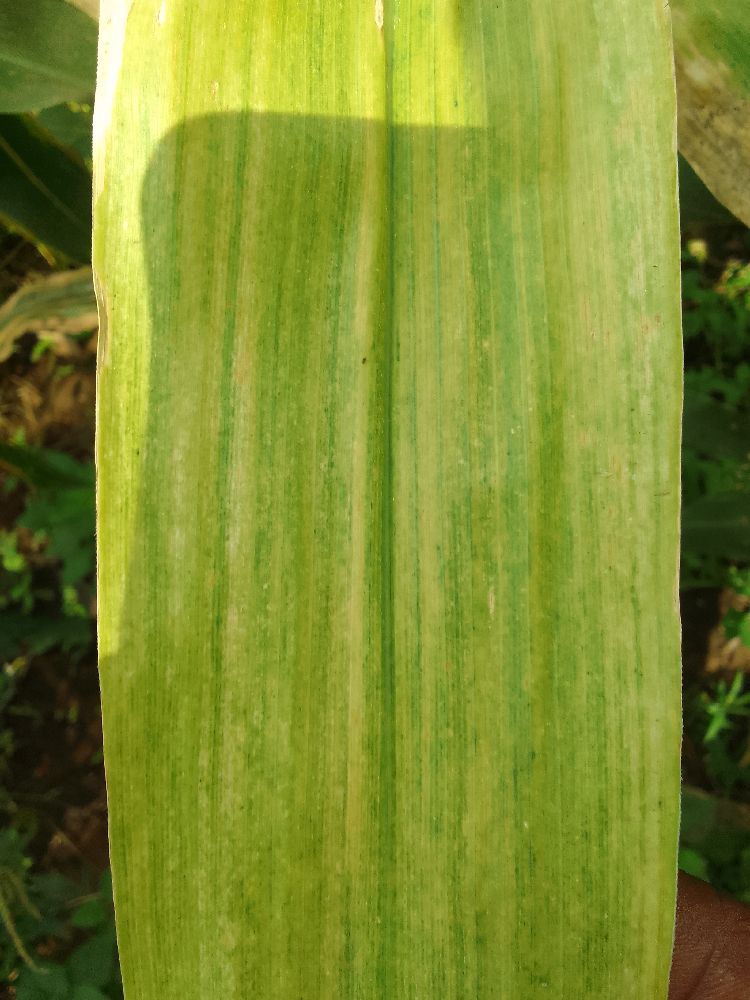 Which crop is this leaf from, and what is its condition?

maize, maize lethal necrosis
